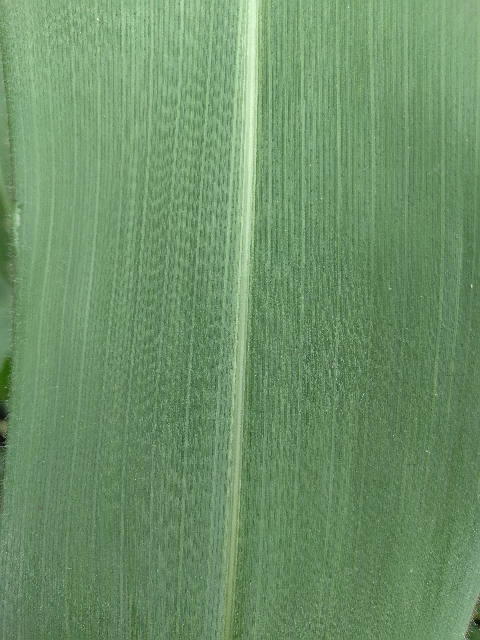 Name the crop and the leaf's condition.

maize, healthy
